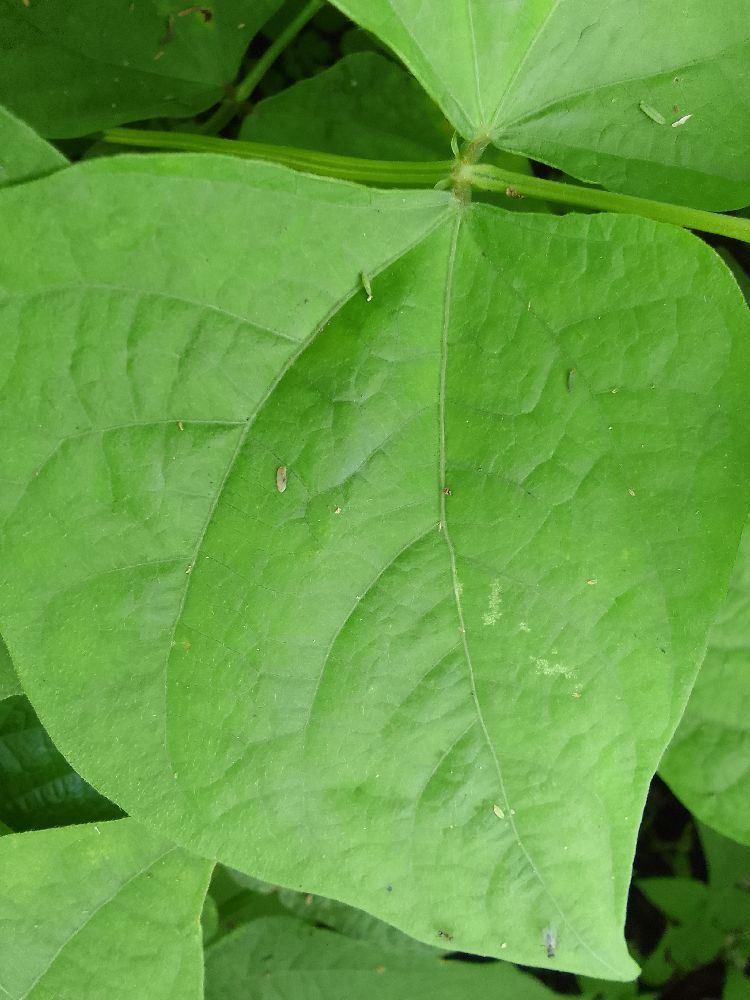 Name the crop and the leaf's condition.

common bean, healthy
